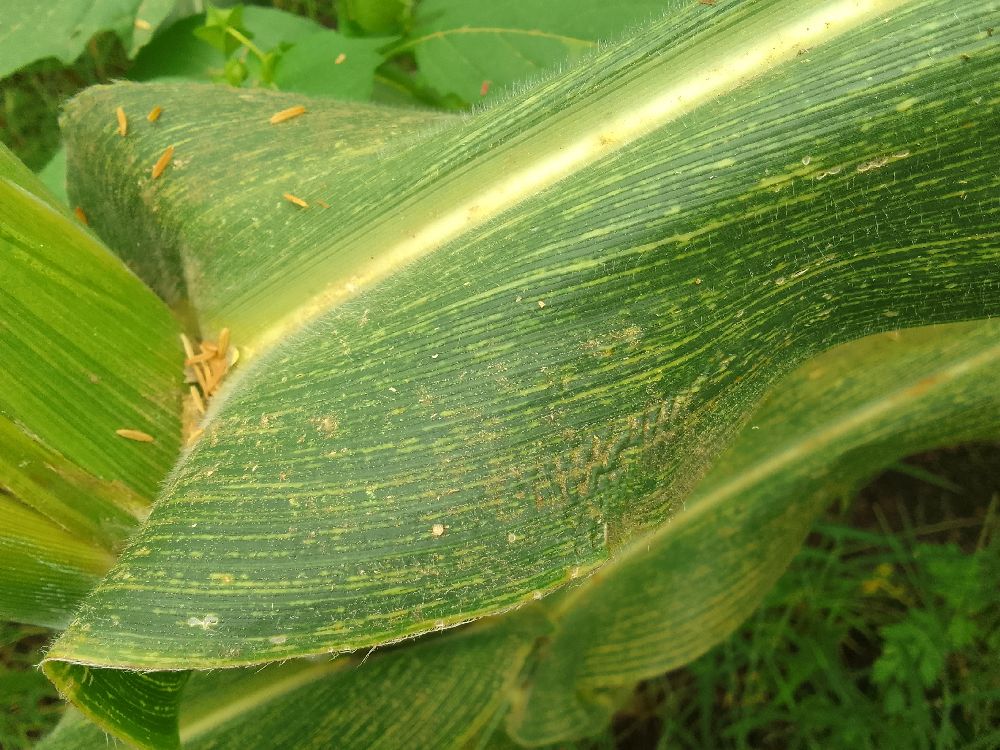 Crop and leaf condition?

maize, maize streak virus
